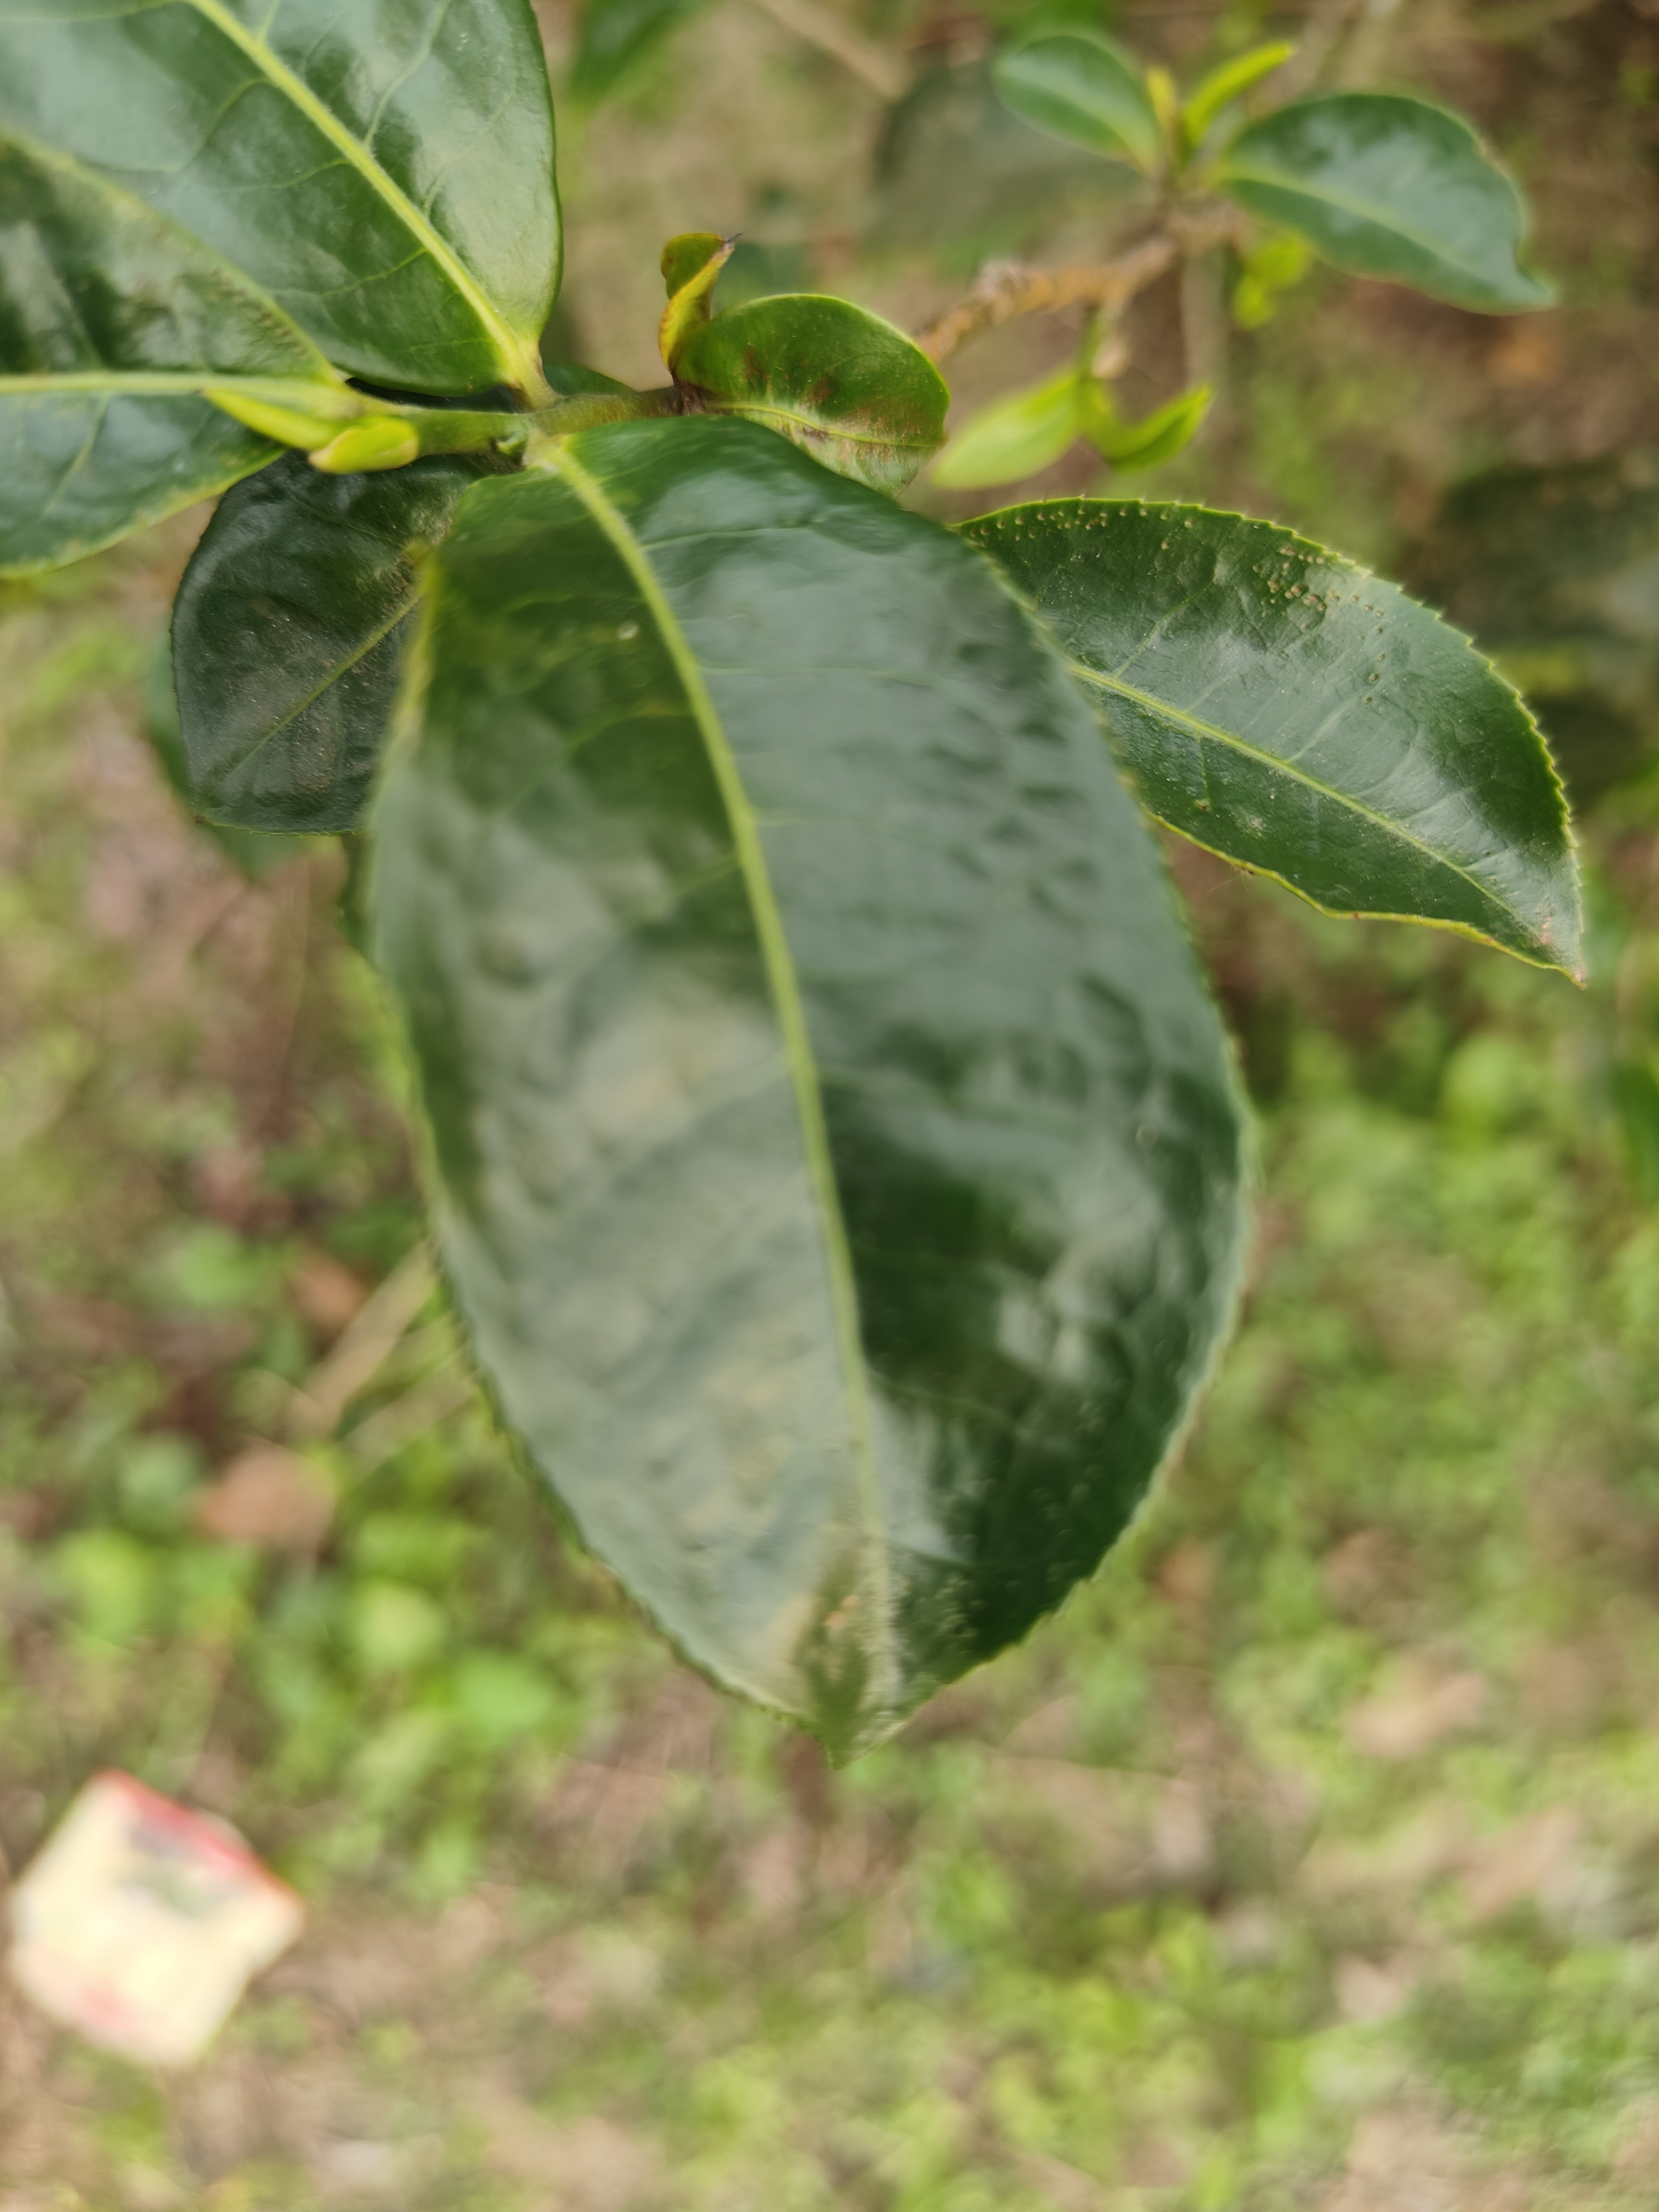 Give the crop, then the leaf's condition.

tea, healthy leaf
